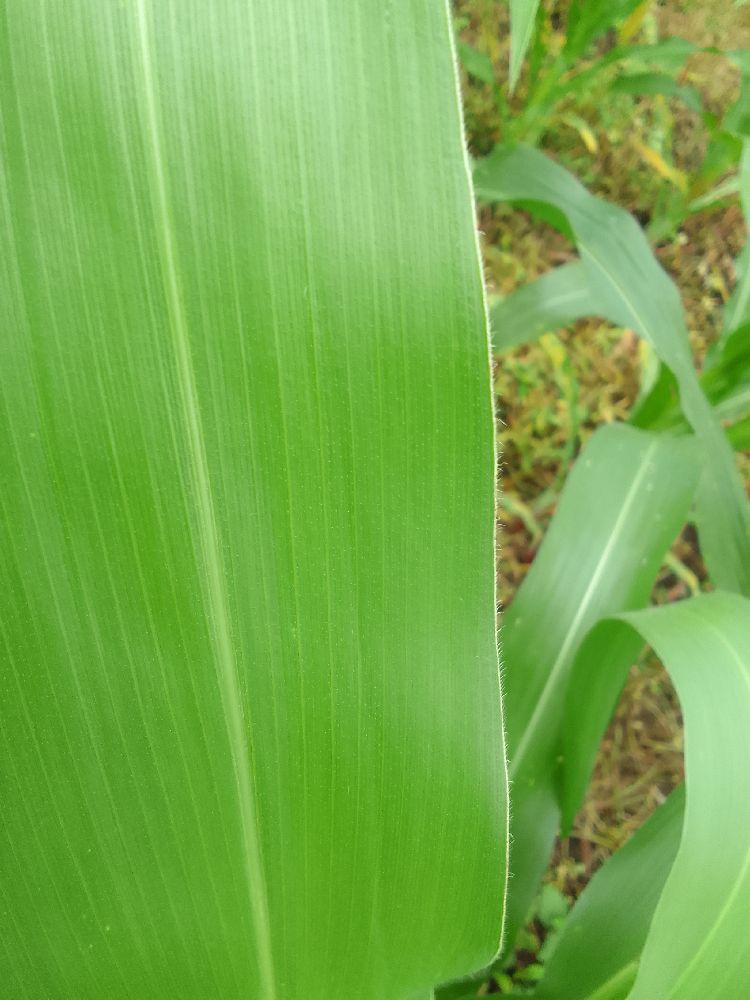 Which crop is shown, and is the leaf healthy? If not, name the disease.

maize, healthy
